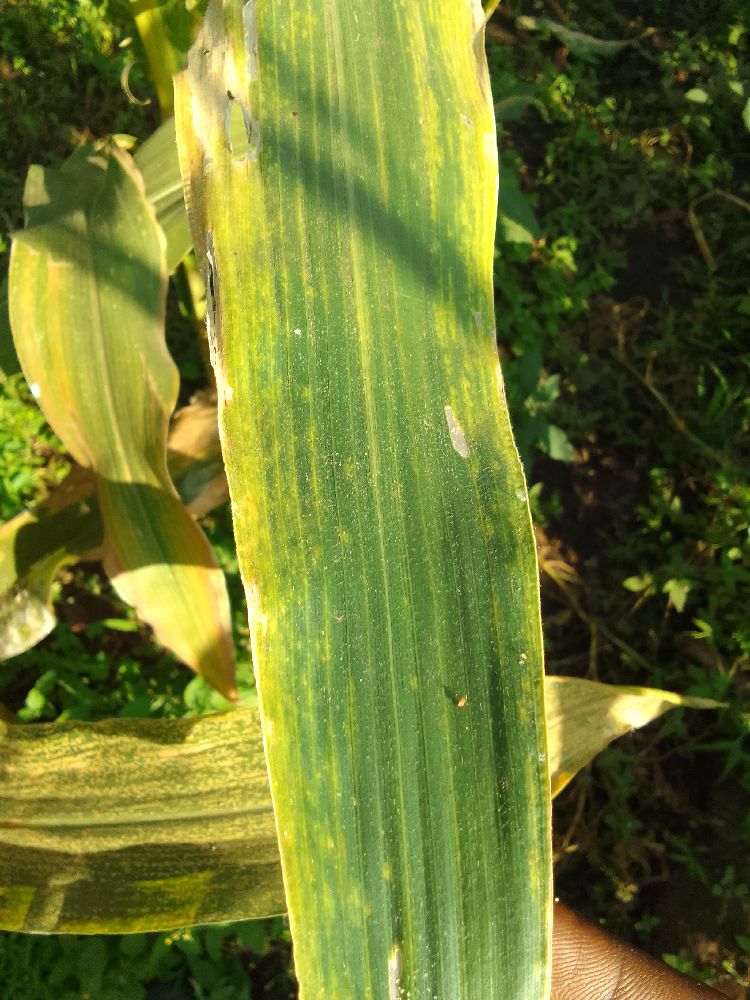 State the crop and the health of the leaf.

maize, maize lethal necrosis
